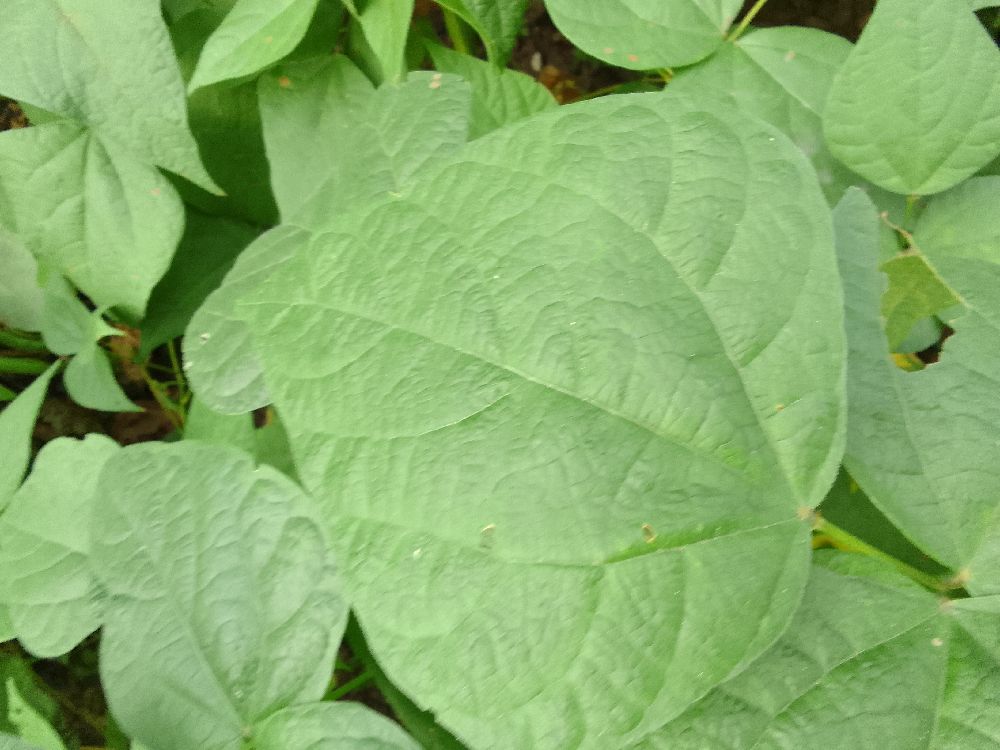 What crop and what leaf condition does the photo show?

common bean, healthy
